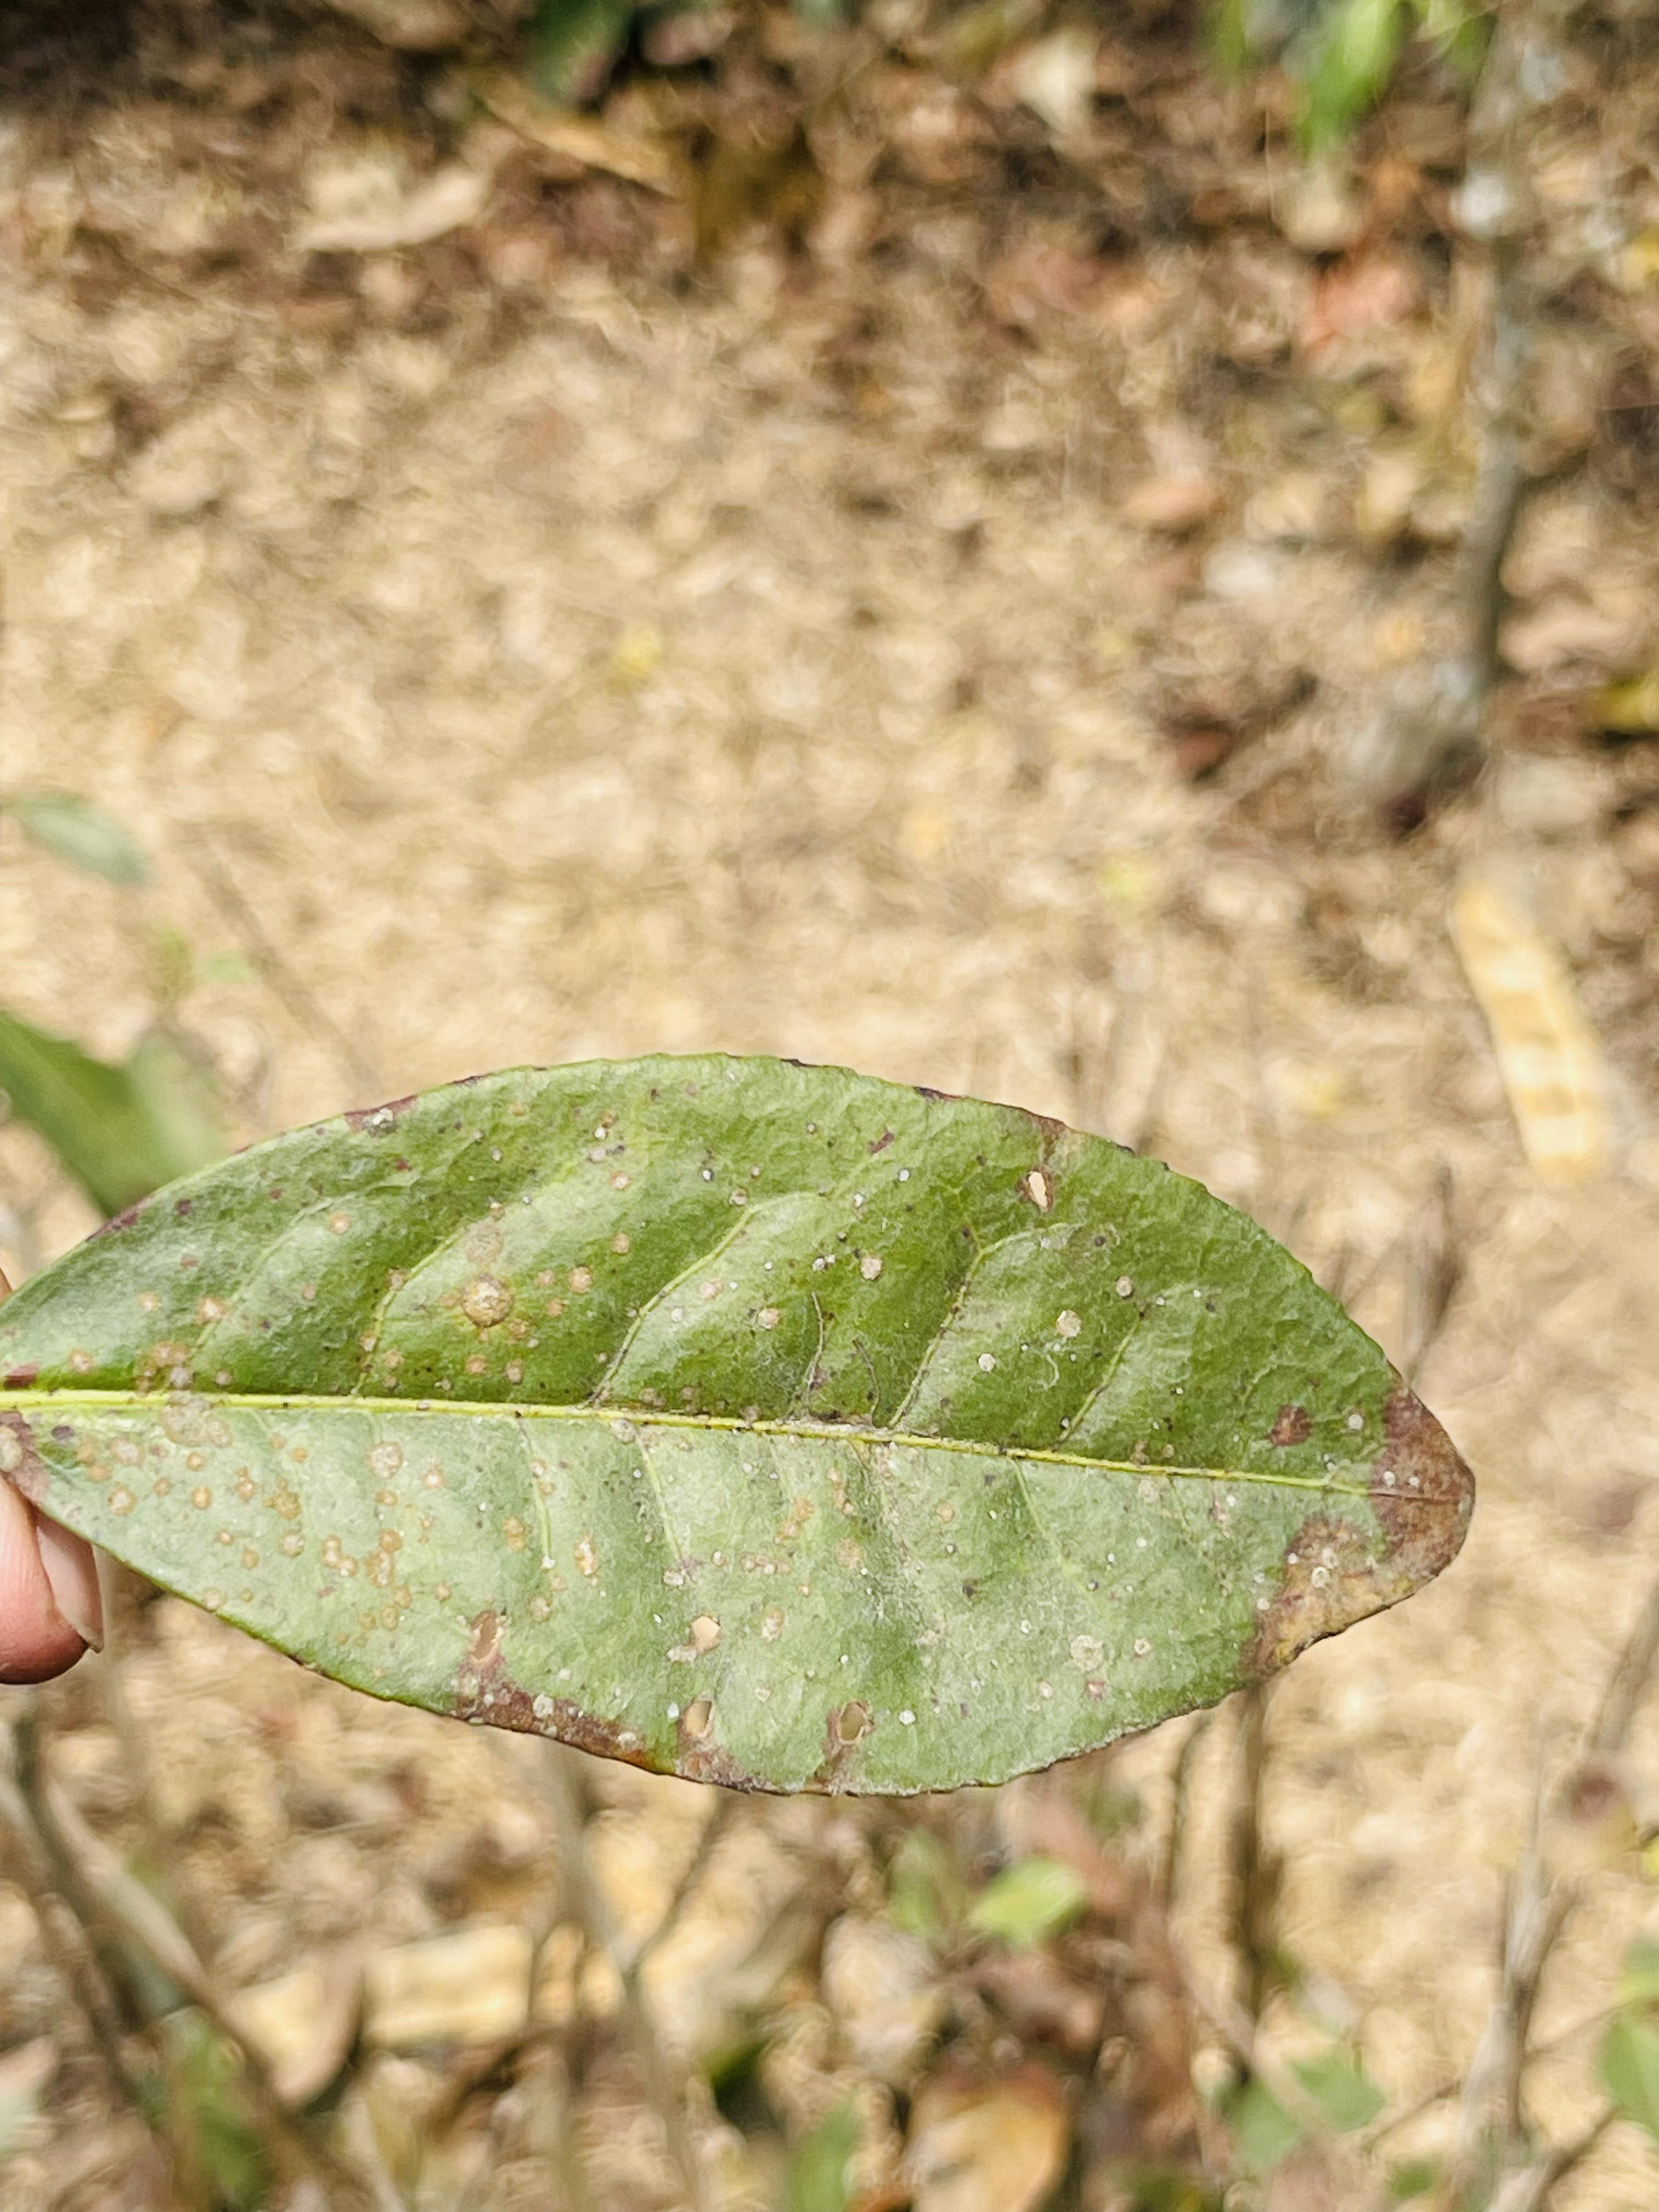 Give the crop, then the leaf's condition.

tea, red rust
